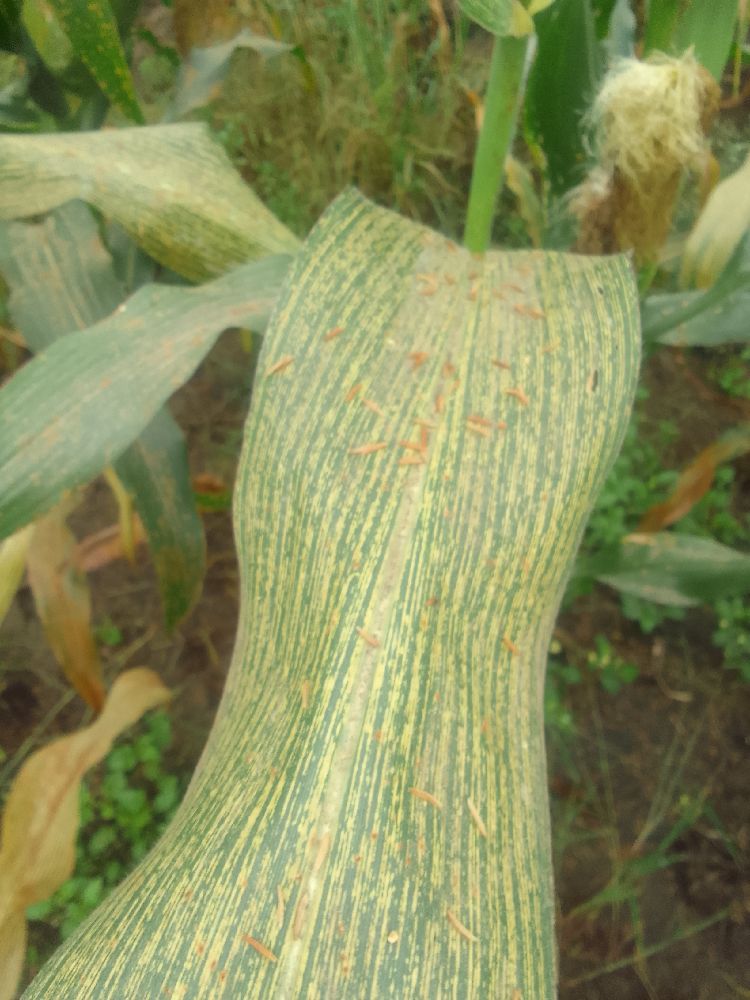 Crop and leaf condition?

maize, maize streak virus
